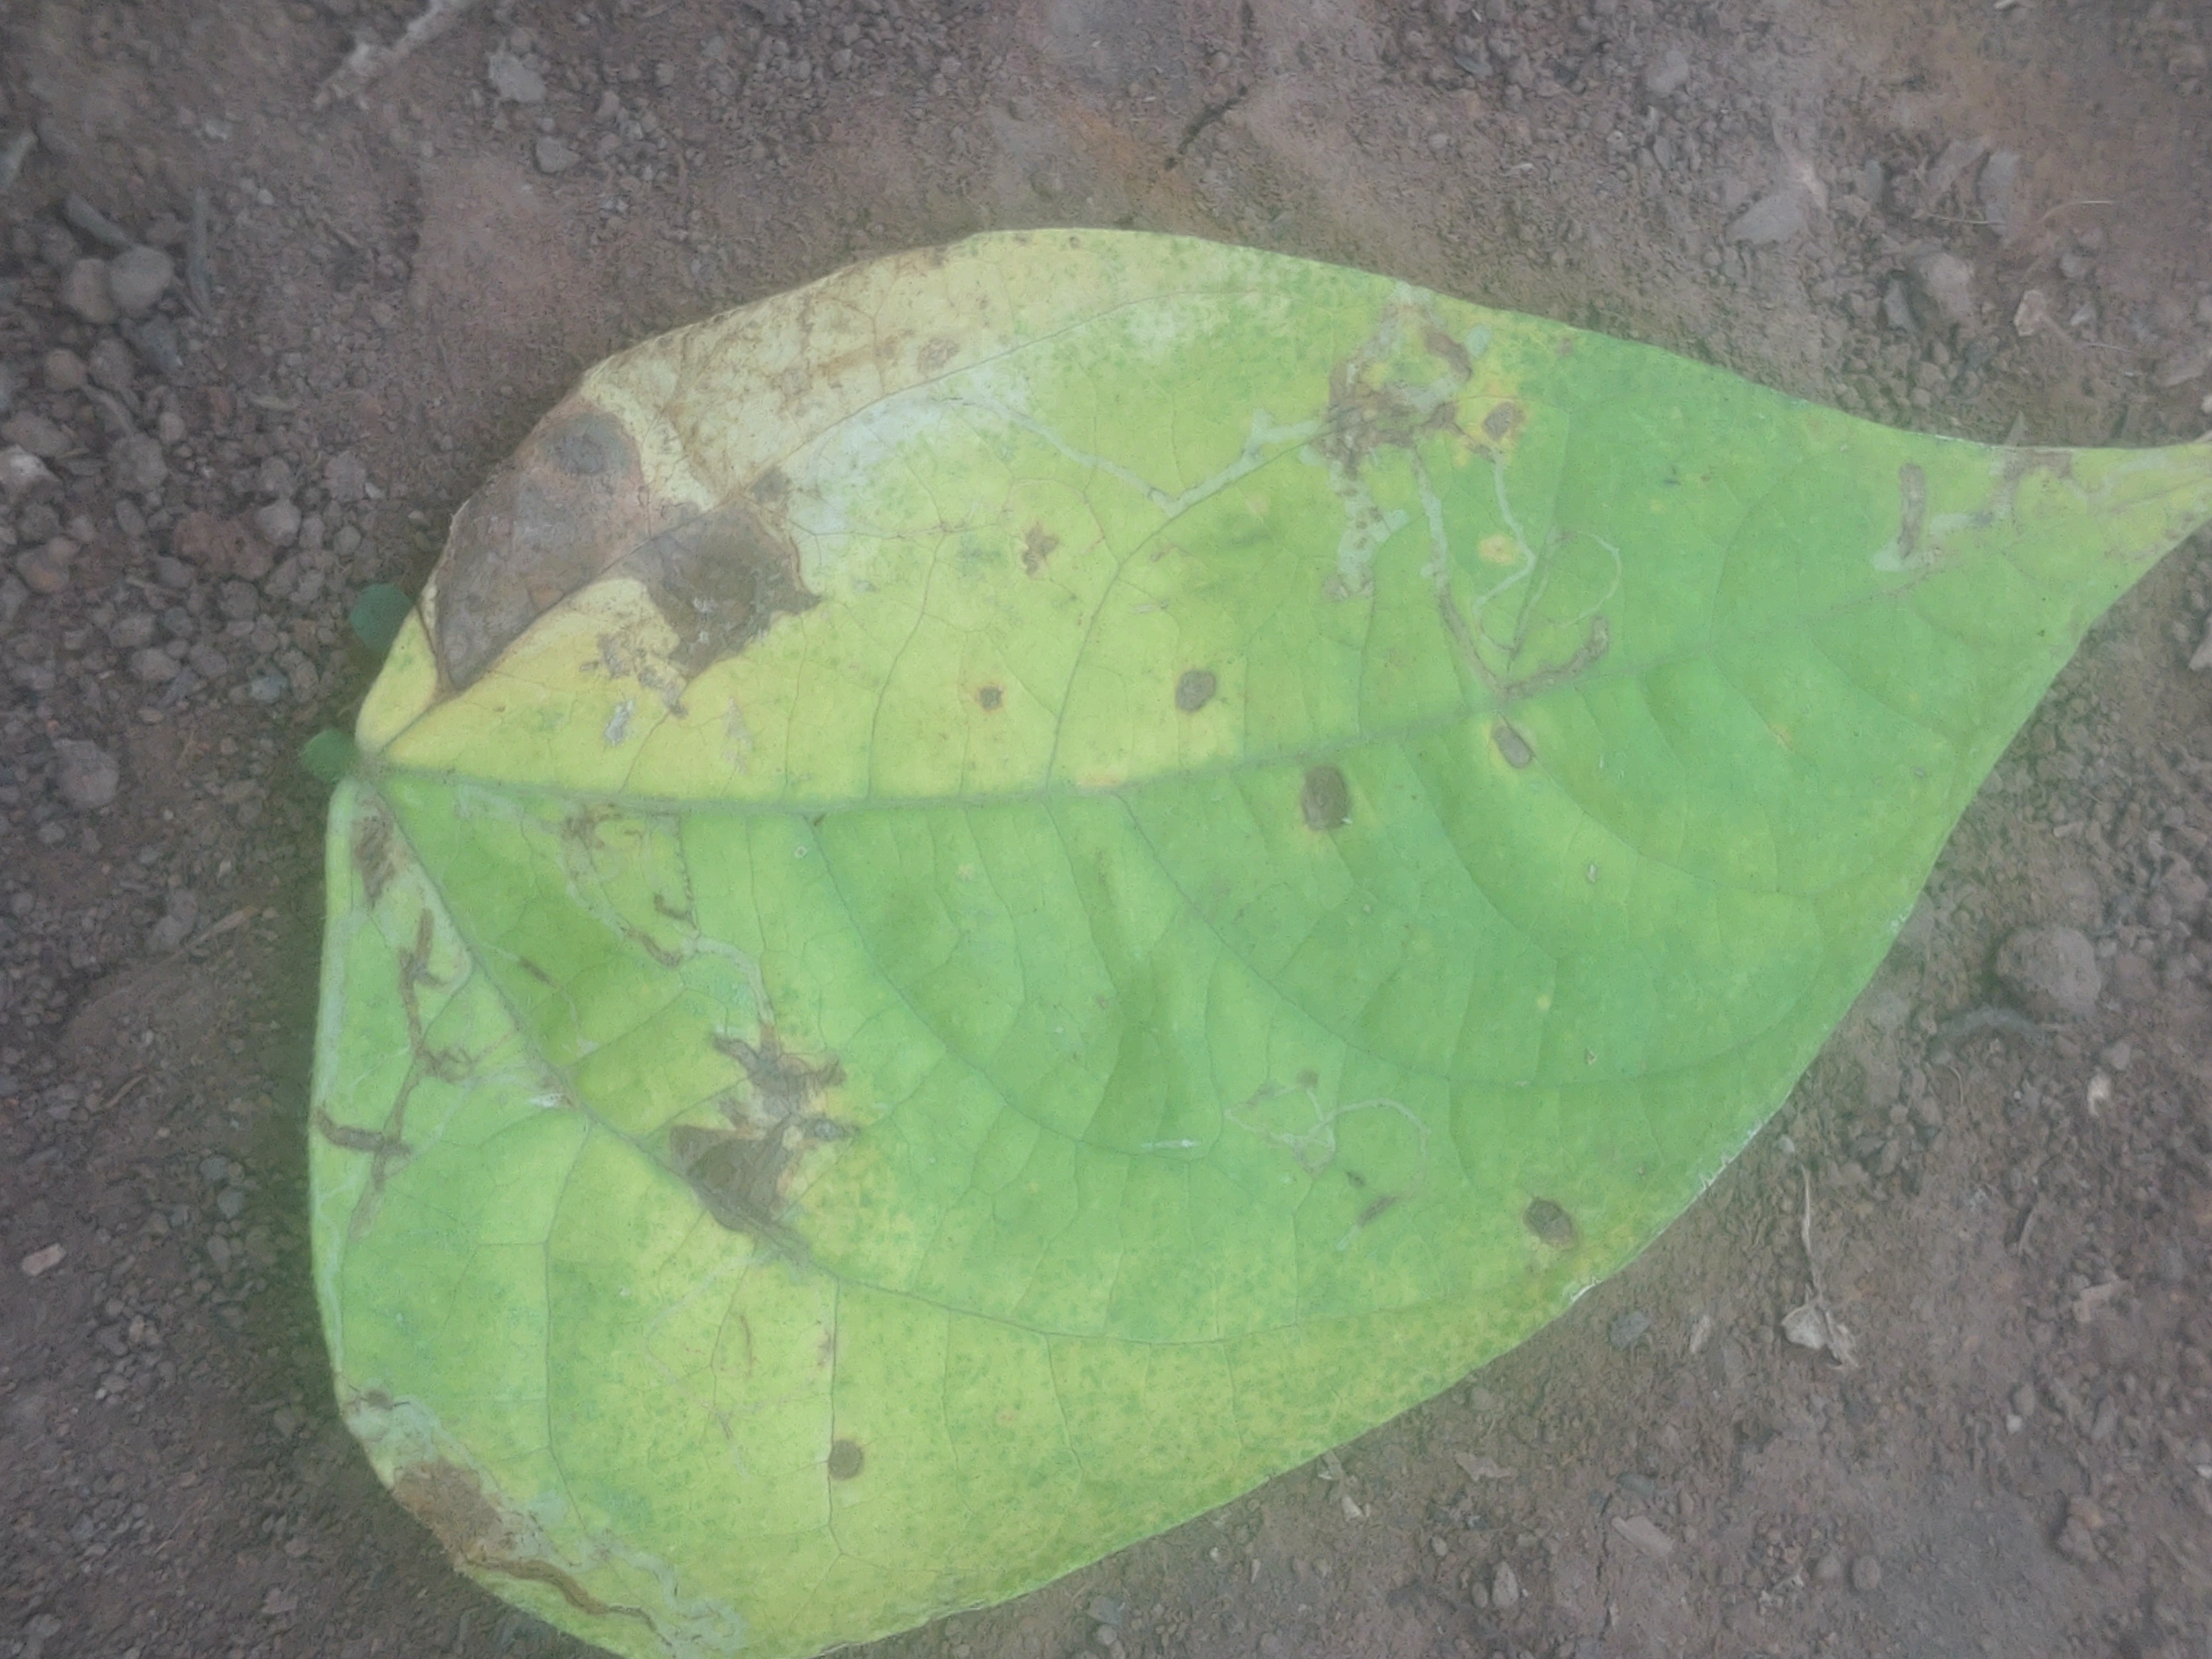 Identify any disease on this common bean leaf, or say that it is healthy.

anthracnose
